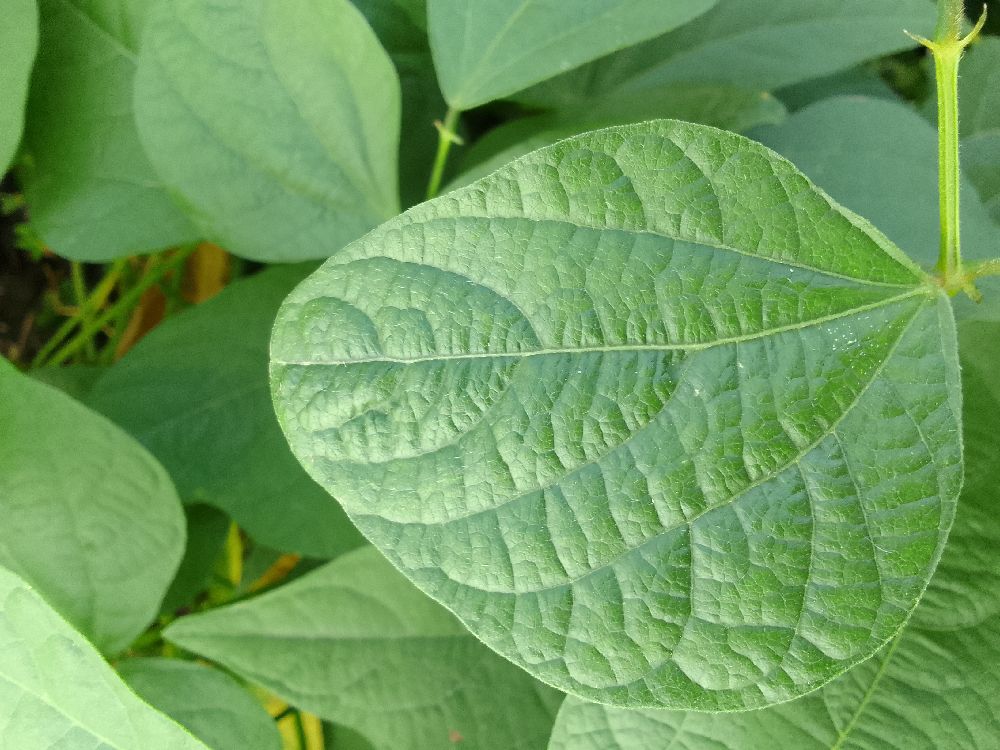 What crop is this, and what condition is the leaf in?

common bean, healthy
